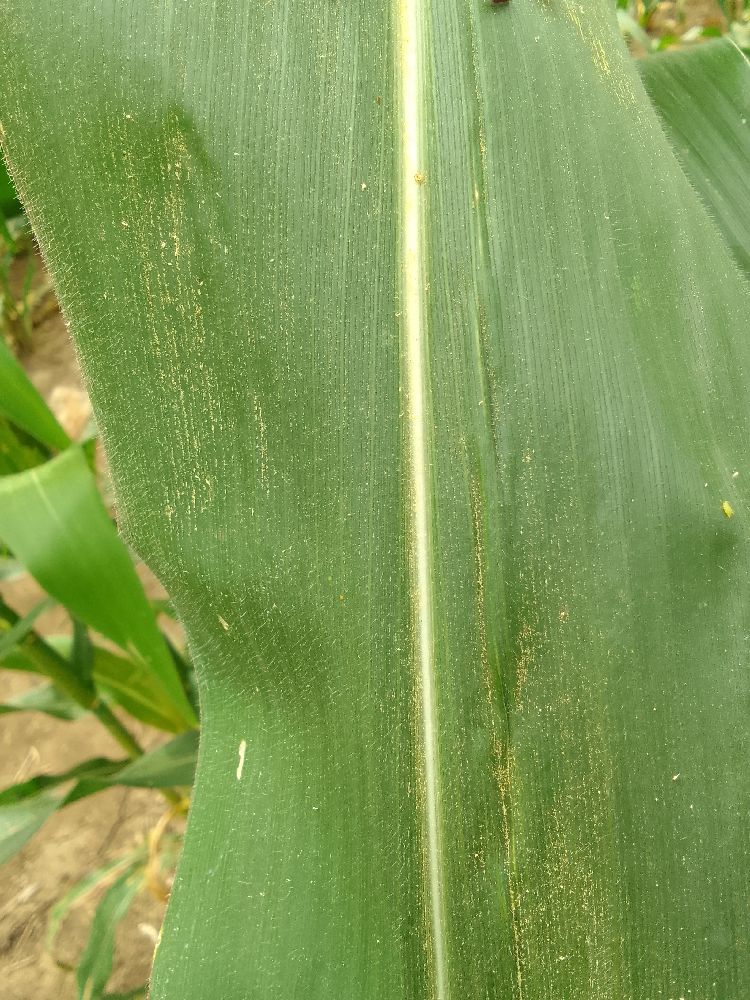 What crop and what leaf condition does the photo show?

maize, healthy
